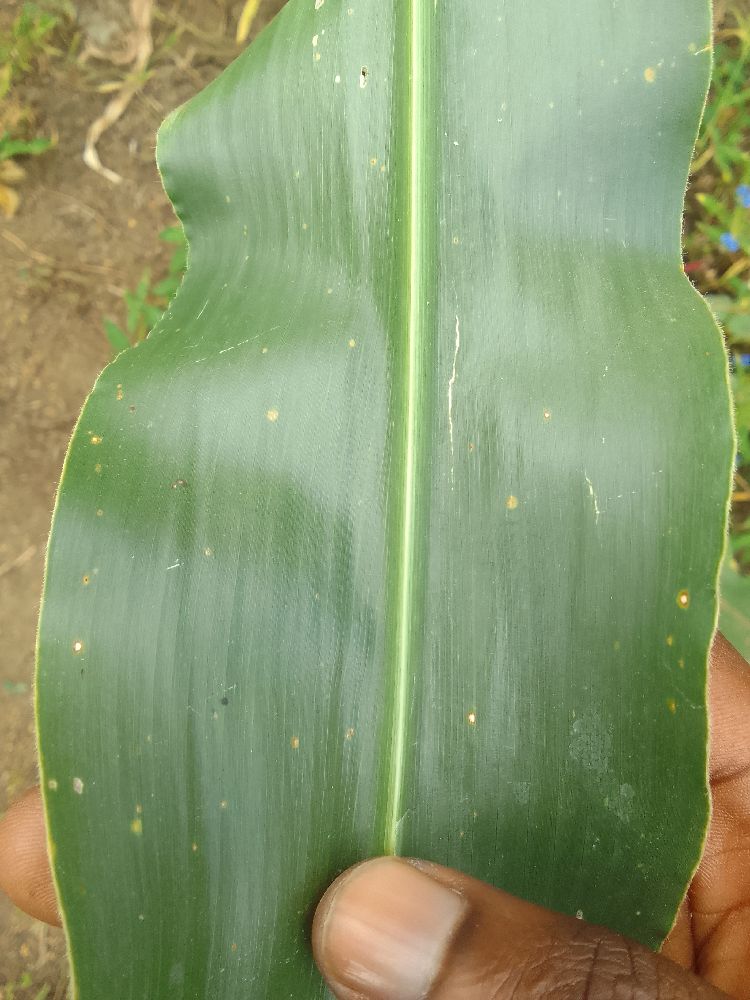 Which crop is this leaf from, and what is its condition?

maize, healthy
